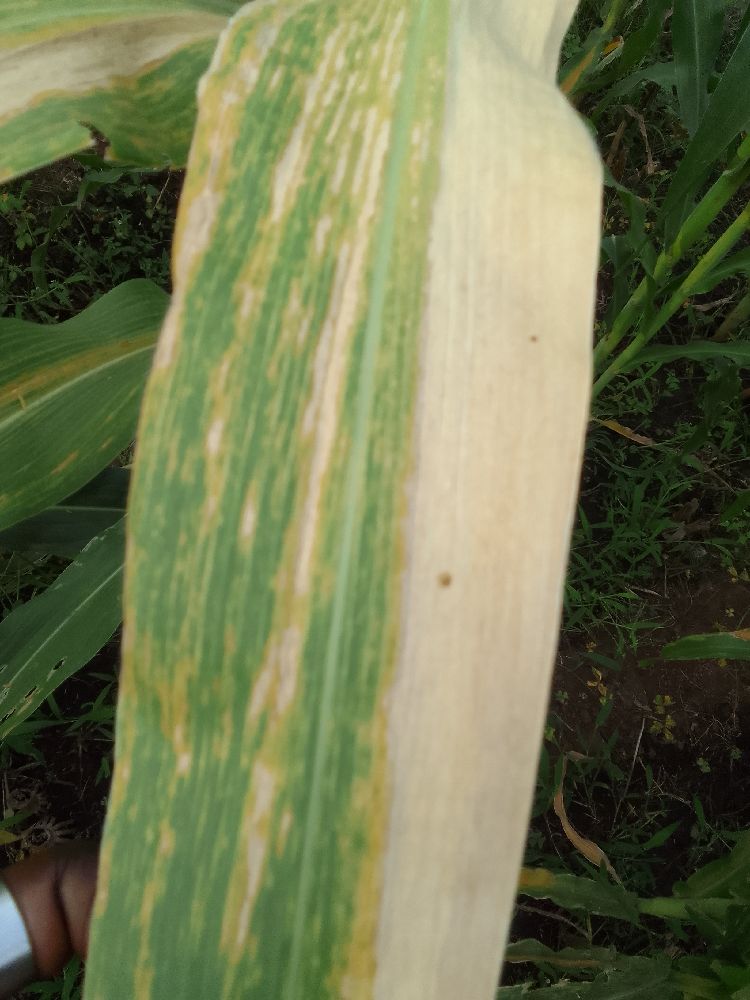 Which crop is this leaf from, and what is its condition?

maize, maize lethal necrosis
